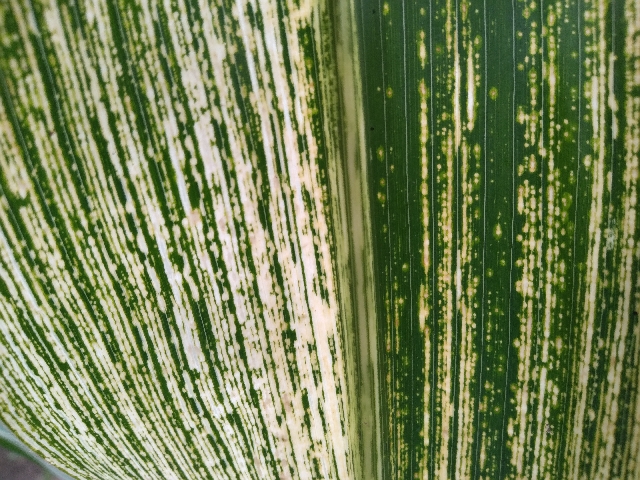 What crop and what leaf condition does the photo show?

maize, maize streak virus
